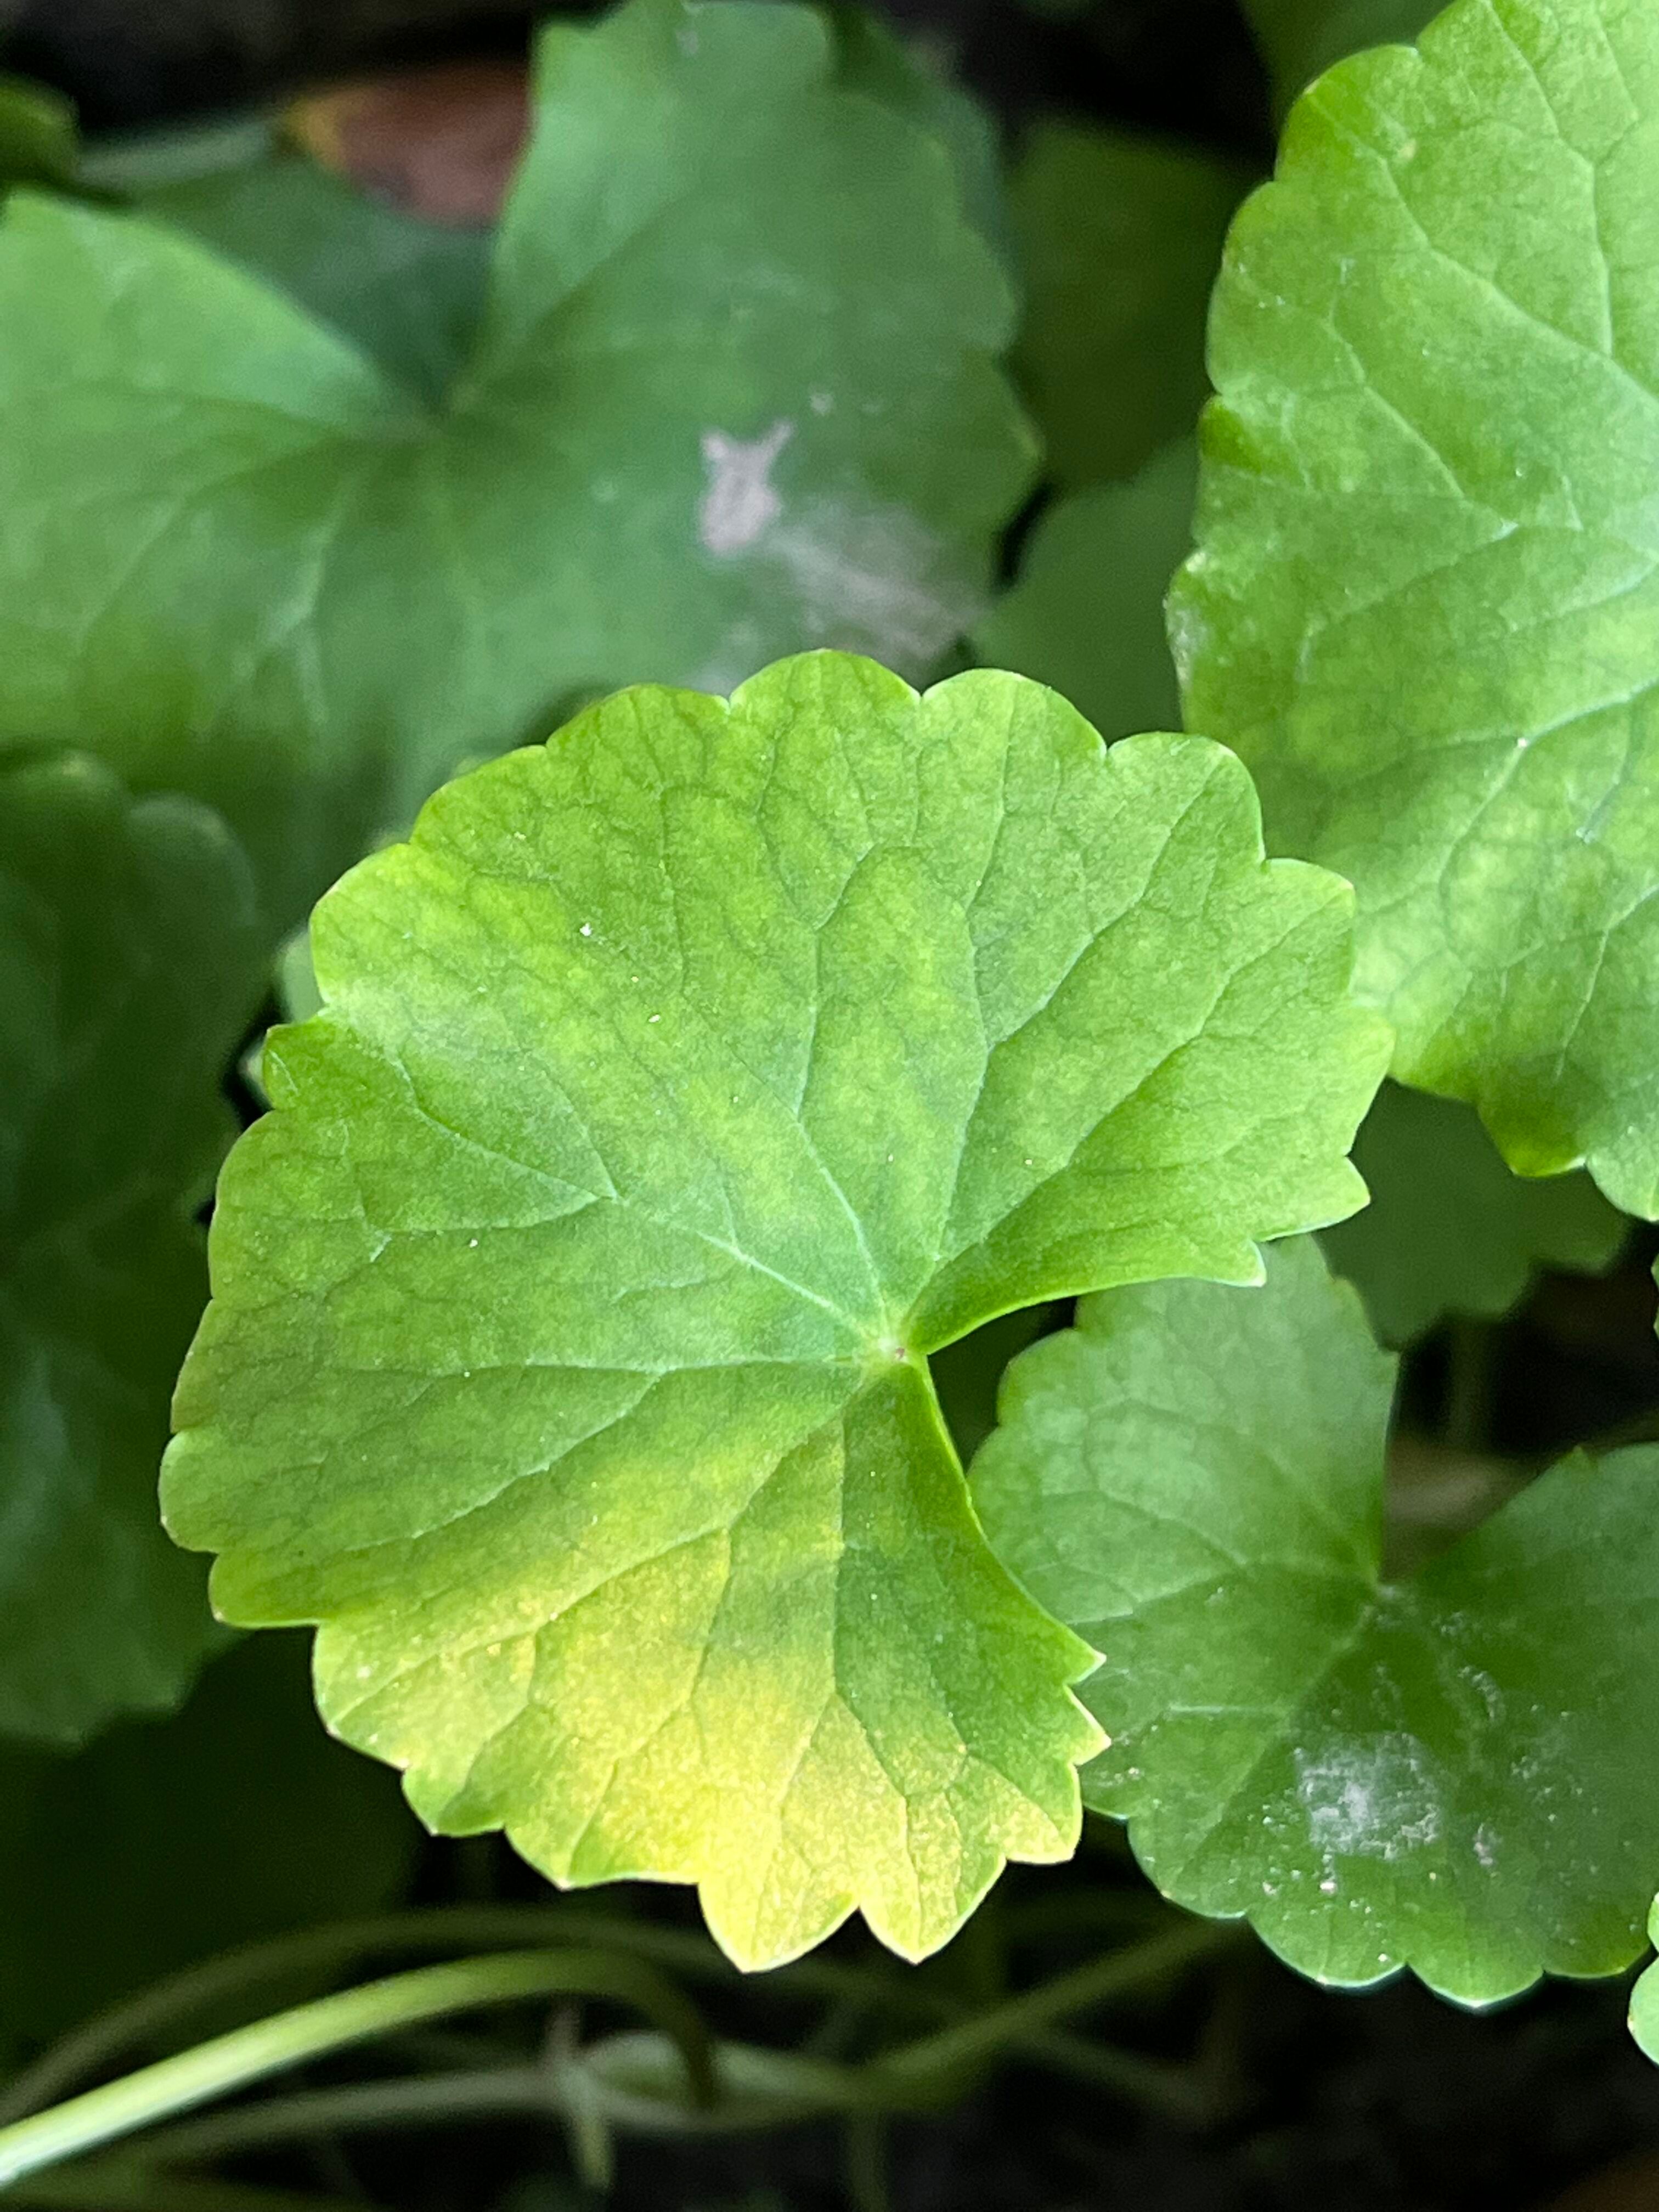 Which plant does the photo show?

thankuni
